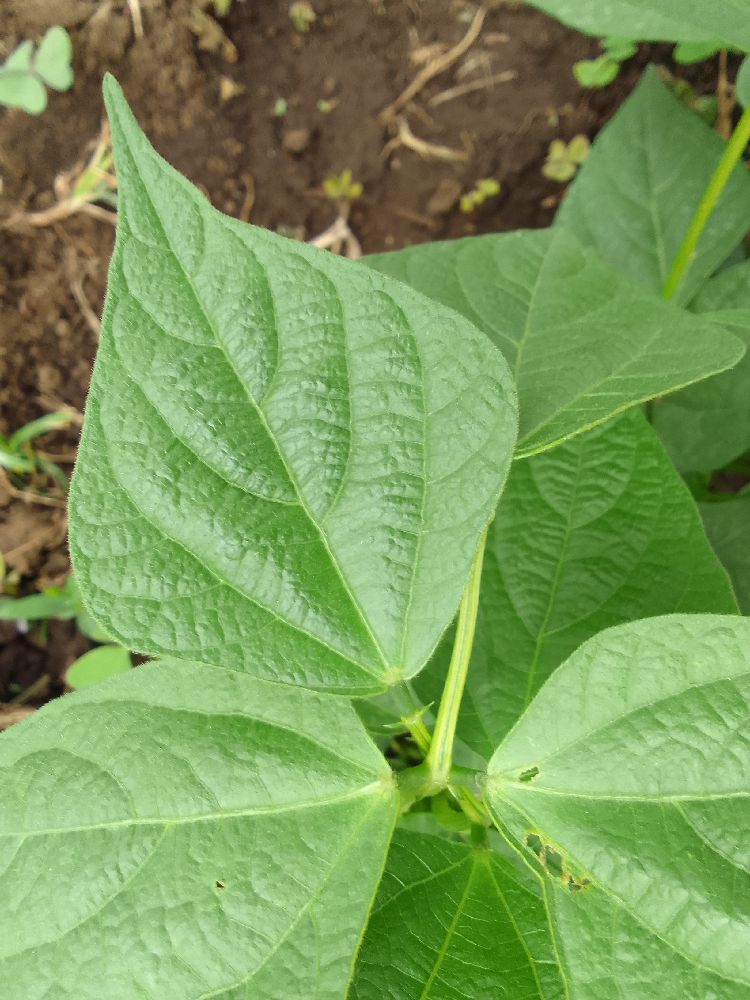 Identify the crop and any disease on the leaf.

common bean, healthy
